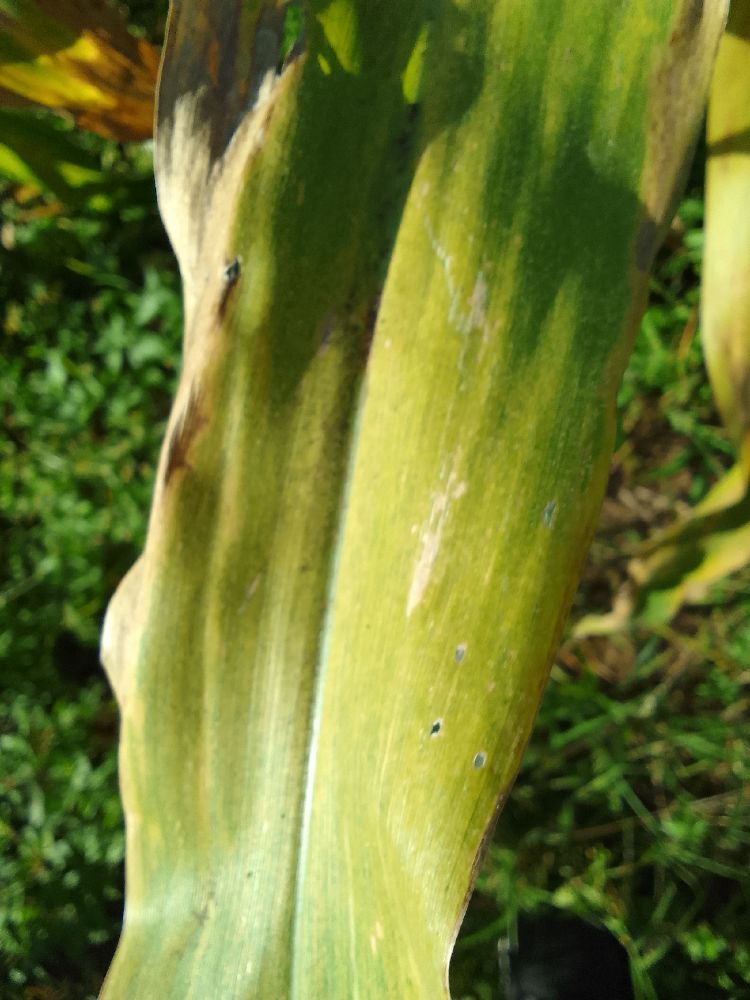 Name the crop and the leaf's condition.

maize, maize lethal necrosis
